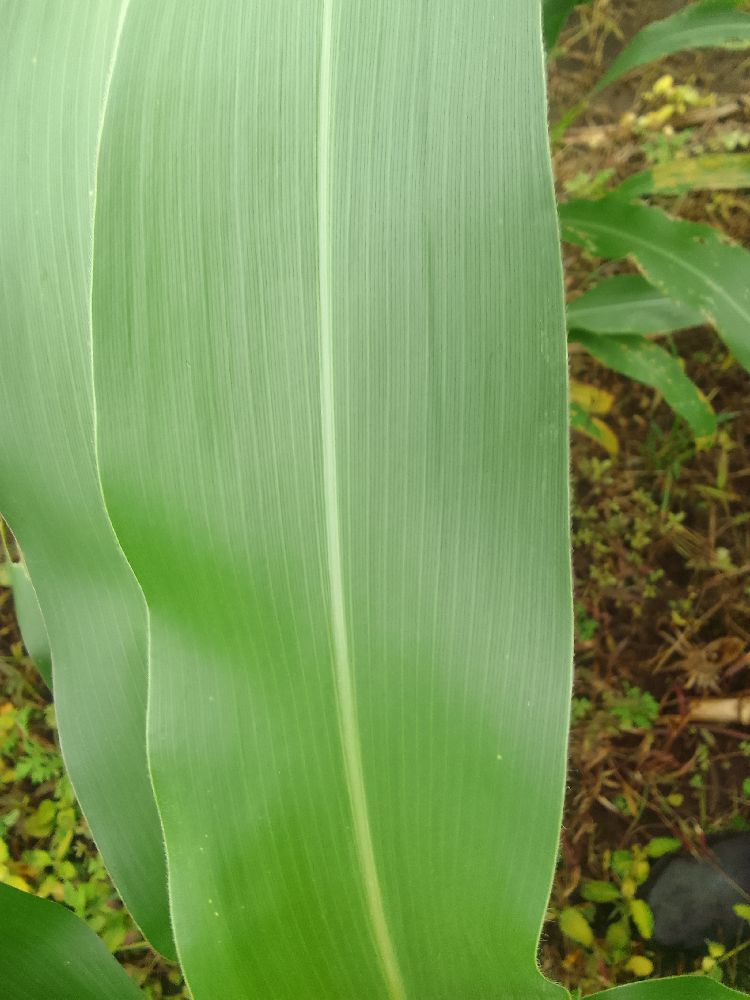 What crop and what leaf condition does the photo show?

maize, healthy
